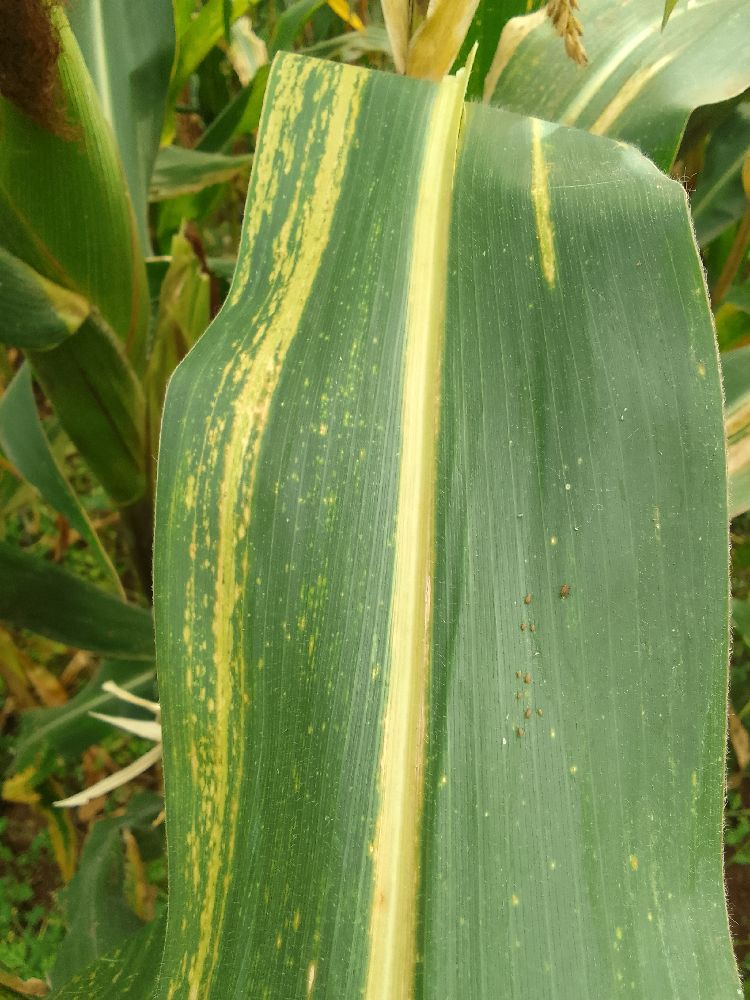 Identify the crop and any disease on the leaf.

maize, maize lethal necrosis
